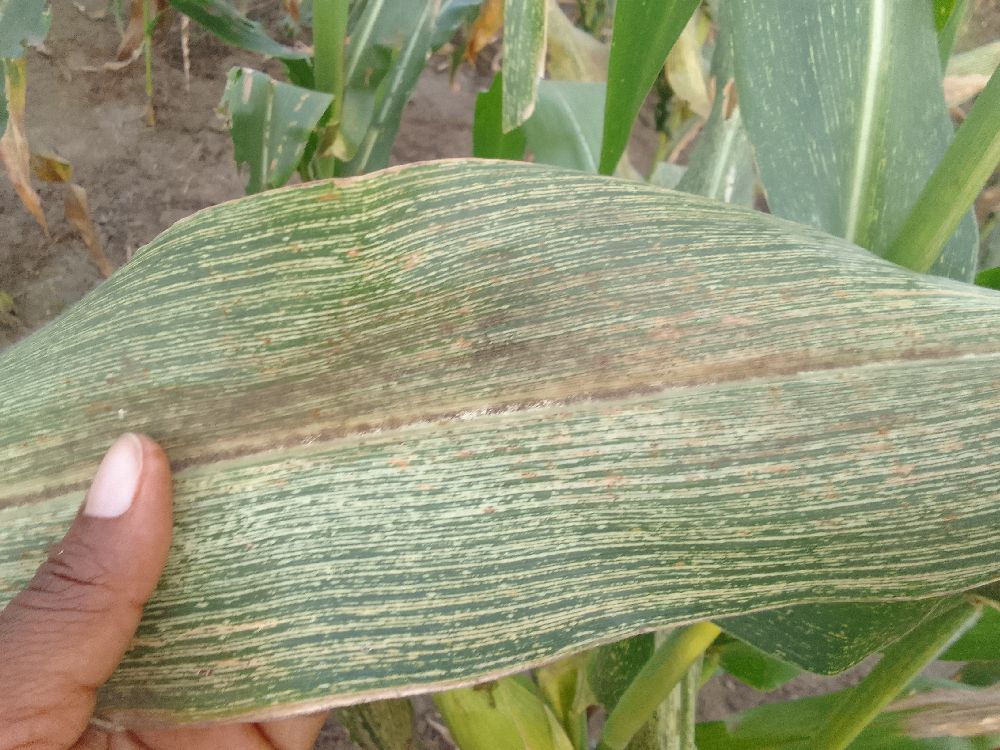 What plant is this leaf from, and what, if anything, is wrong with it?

maize, maize streak virus
